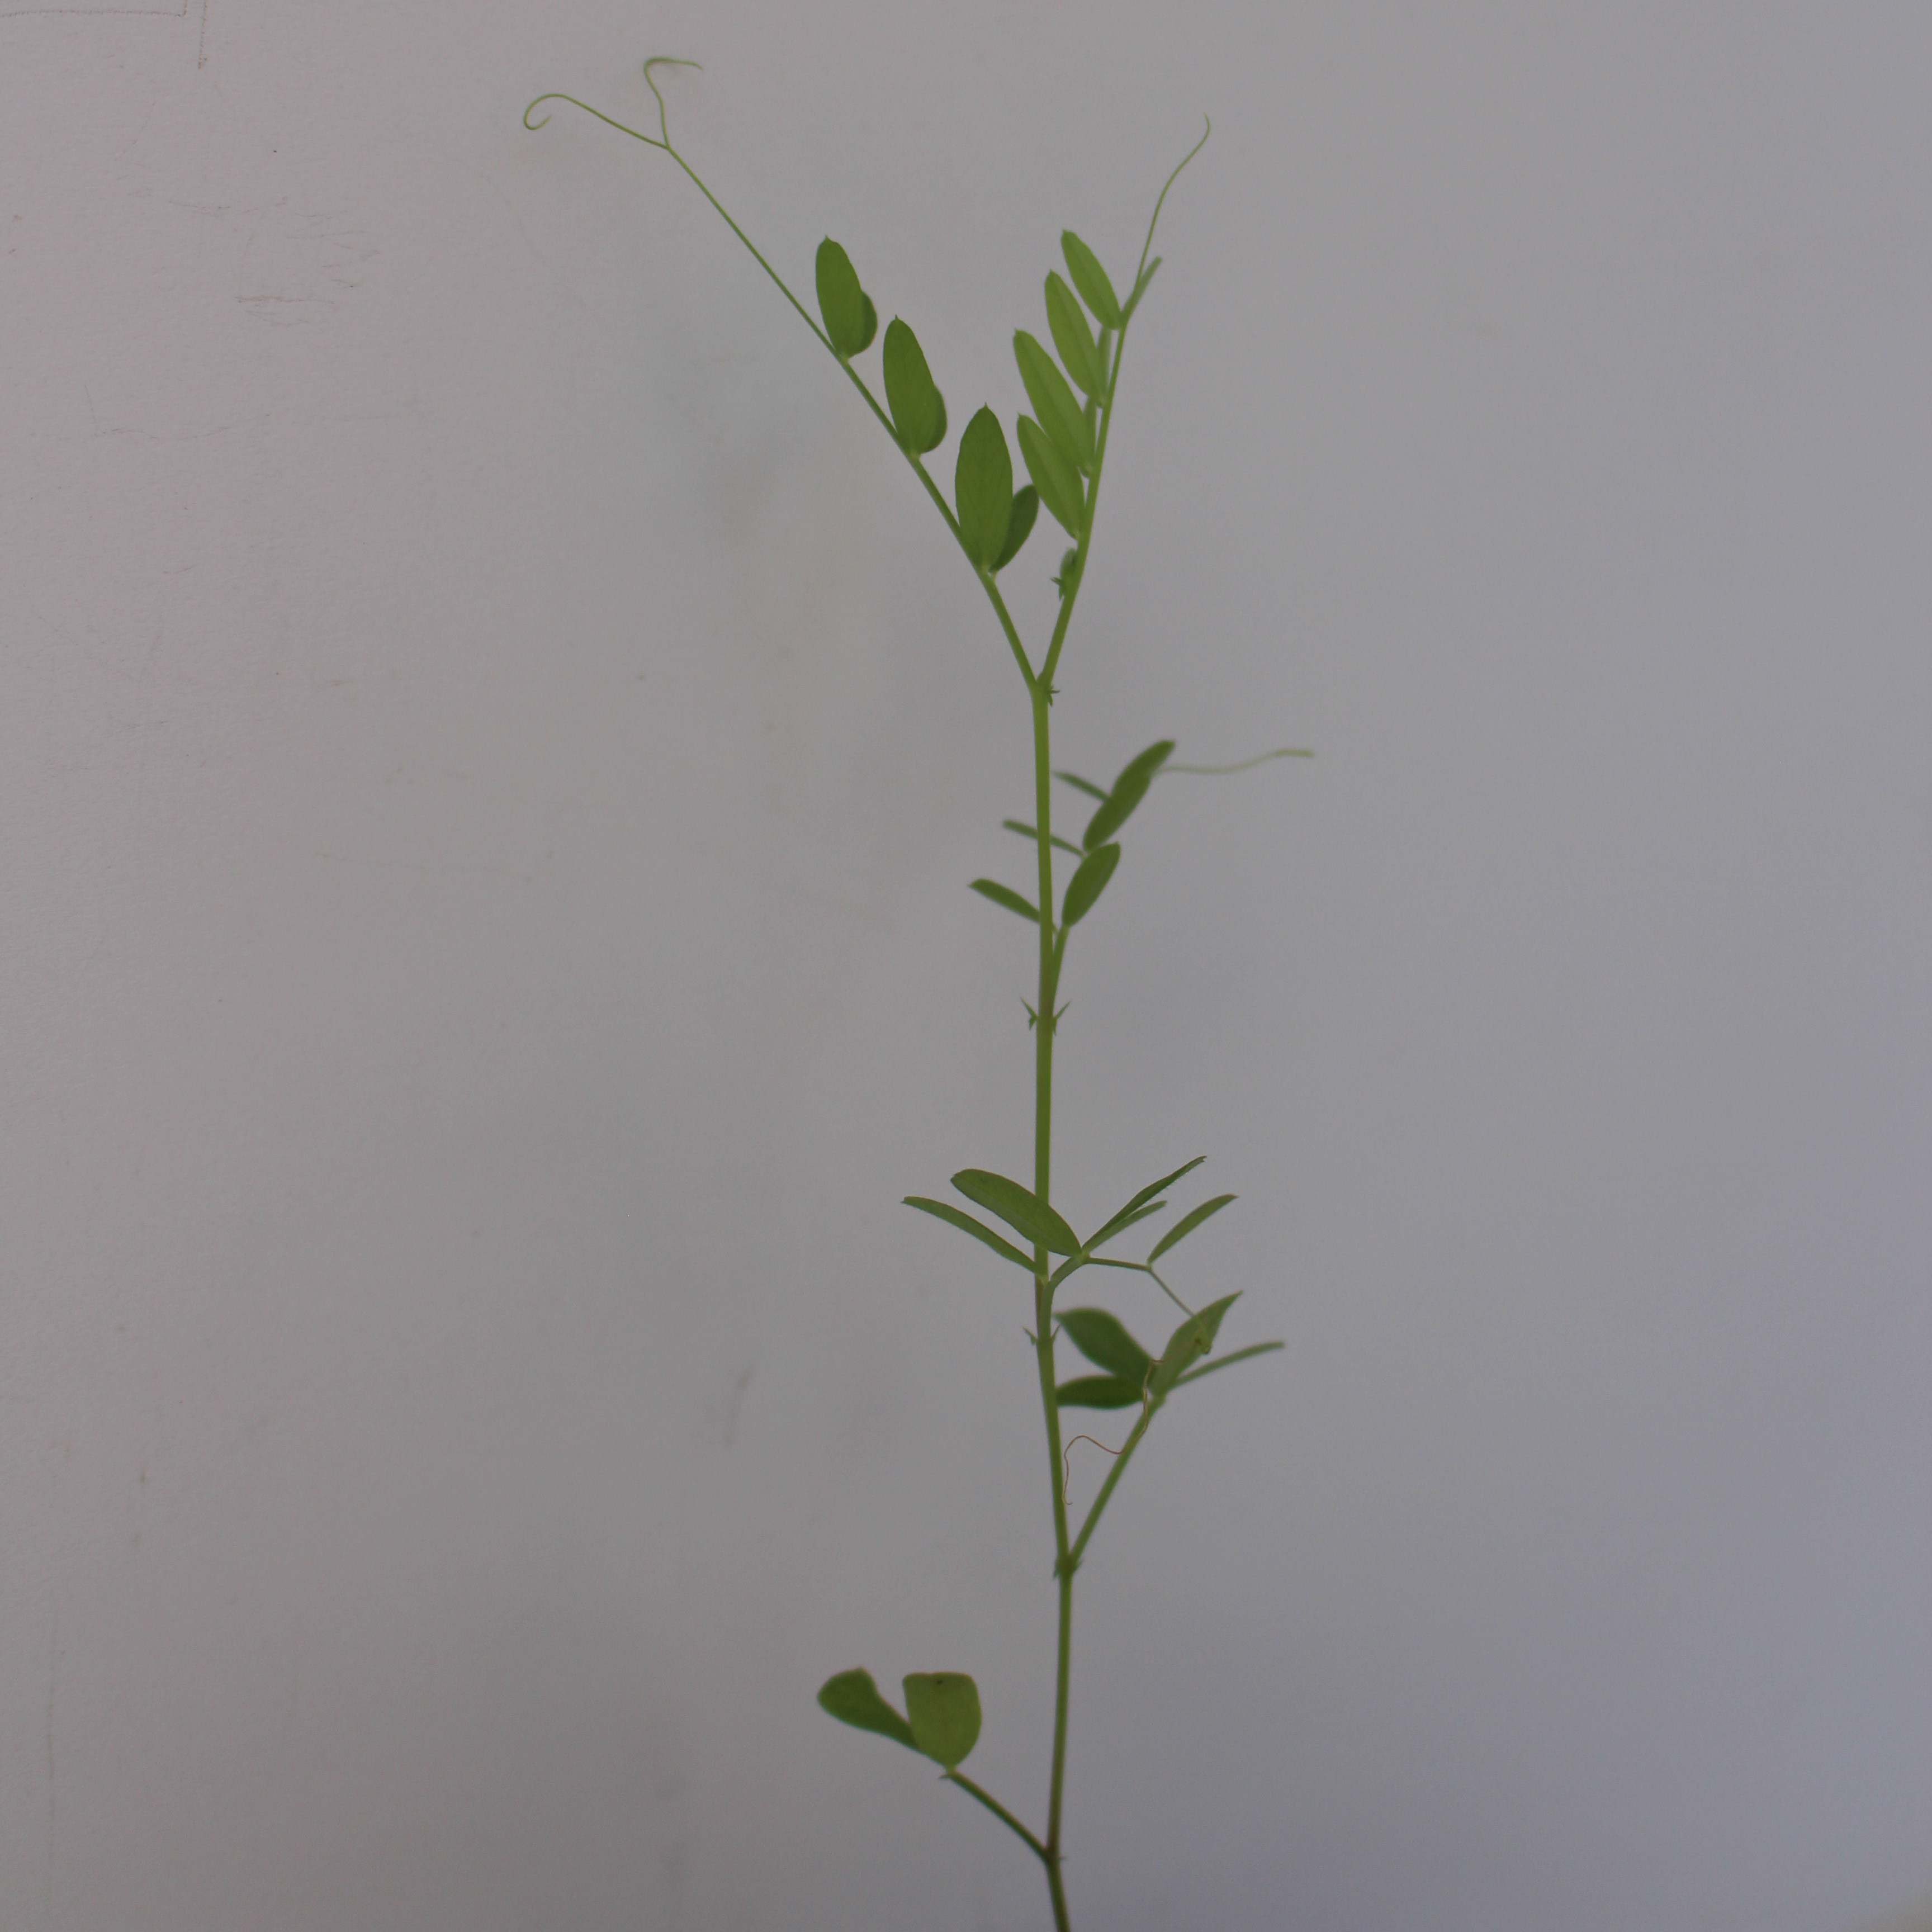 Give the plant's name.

Vicia sativa
